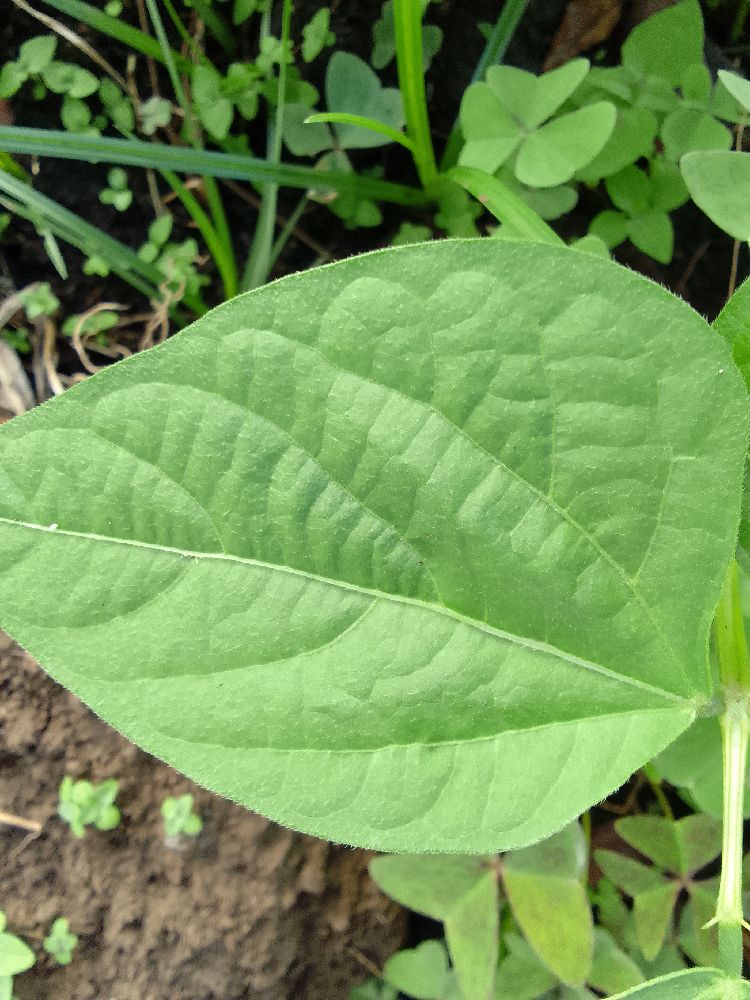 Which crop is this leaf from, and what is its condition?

common bean, healthy
